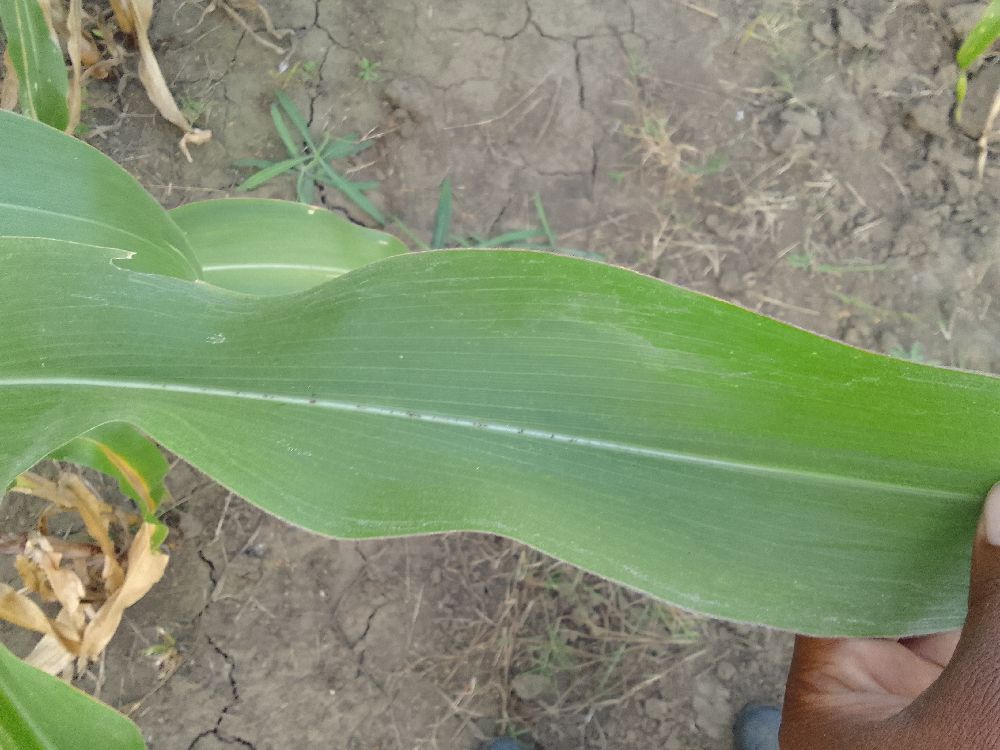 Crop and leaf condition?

maize, healthy
